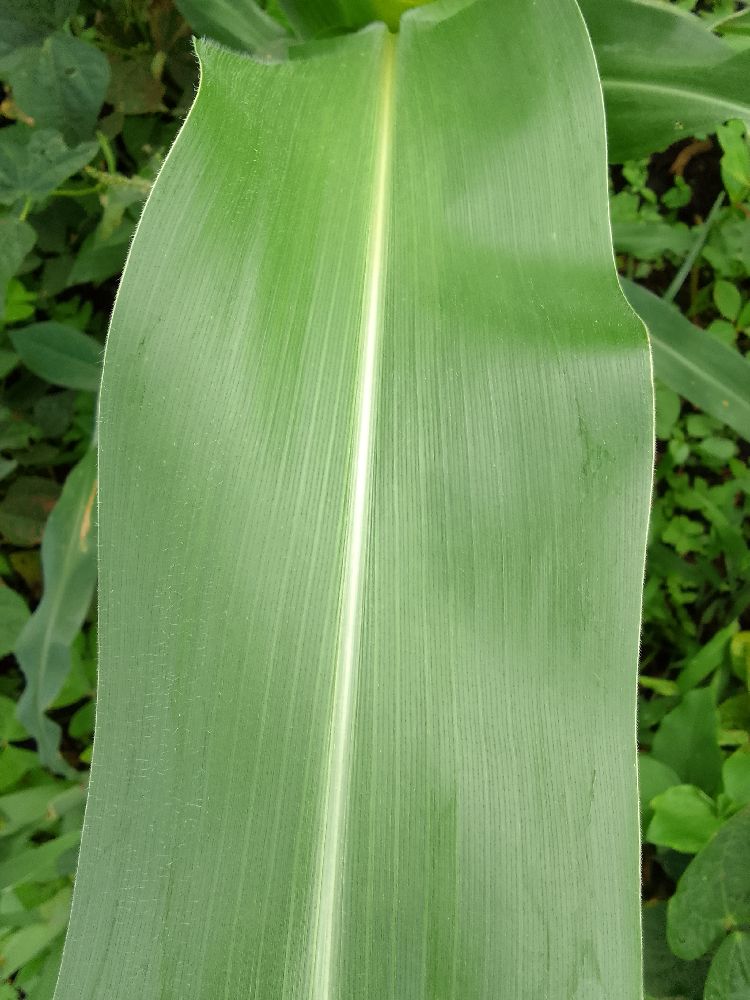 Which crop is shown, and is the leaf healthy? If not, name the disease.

maize, healthy
